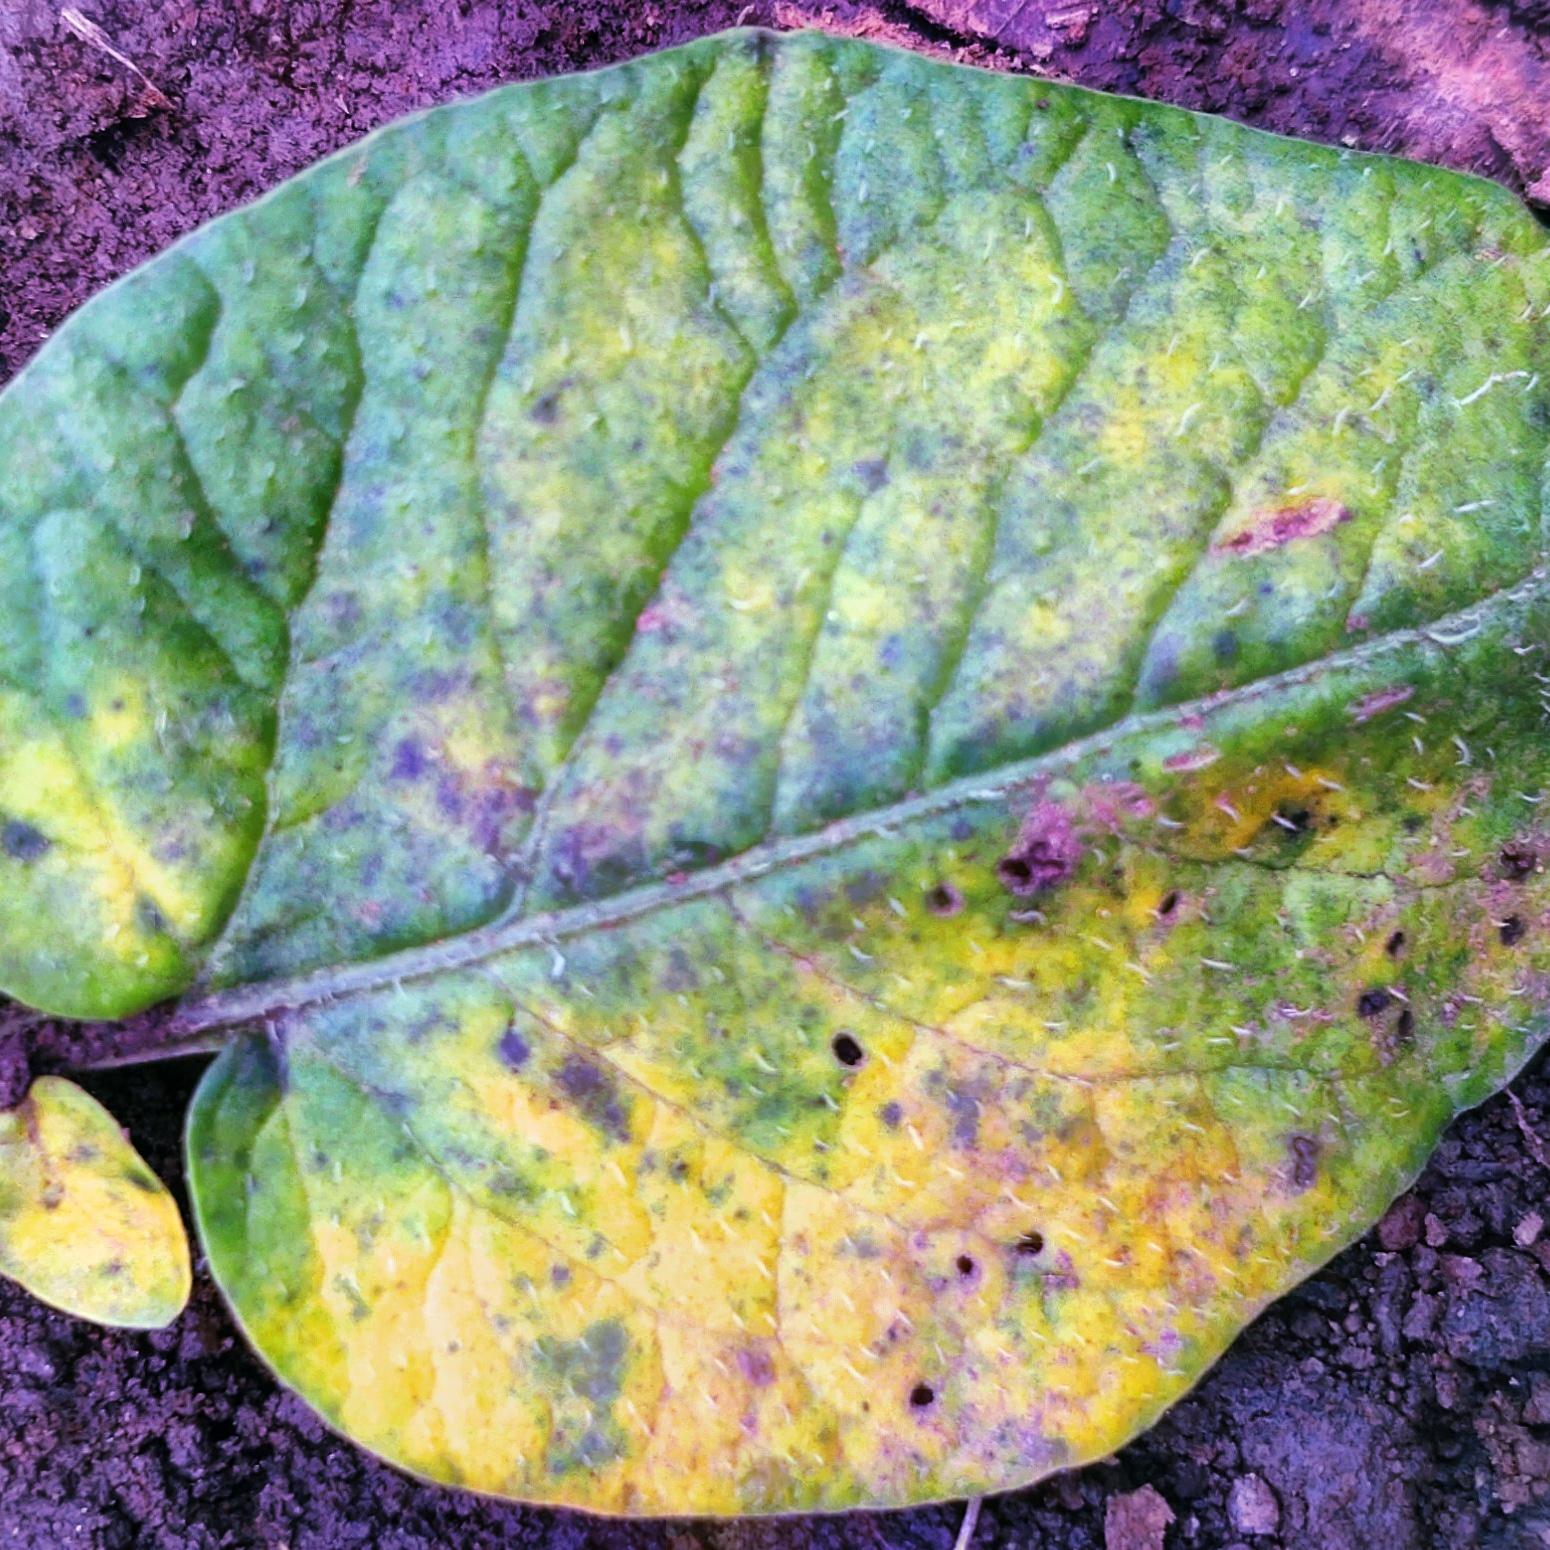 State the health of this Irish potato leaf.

late blight
